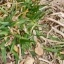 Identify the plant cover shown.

grass
